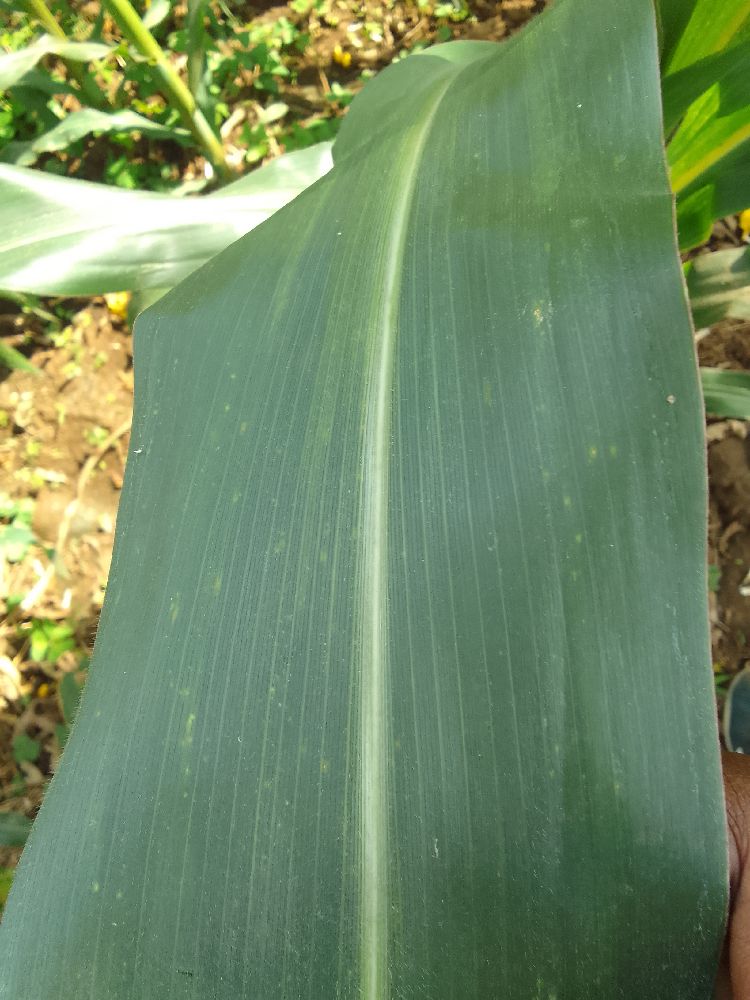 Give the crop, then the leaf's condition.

maize, healthy
